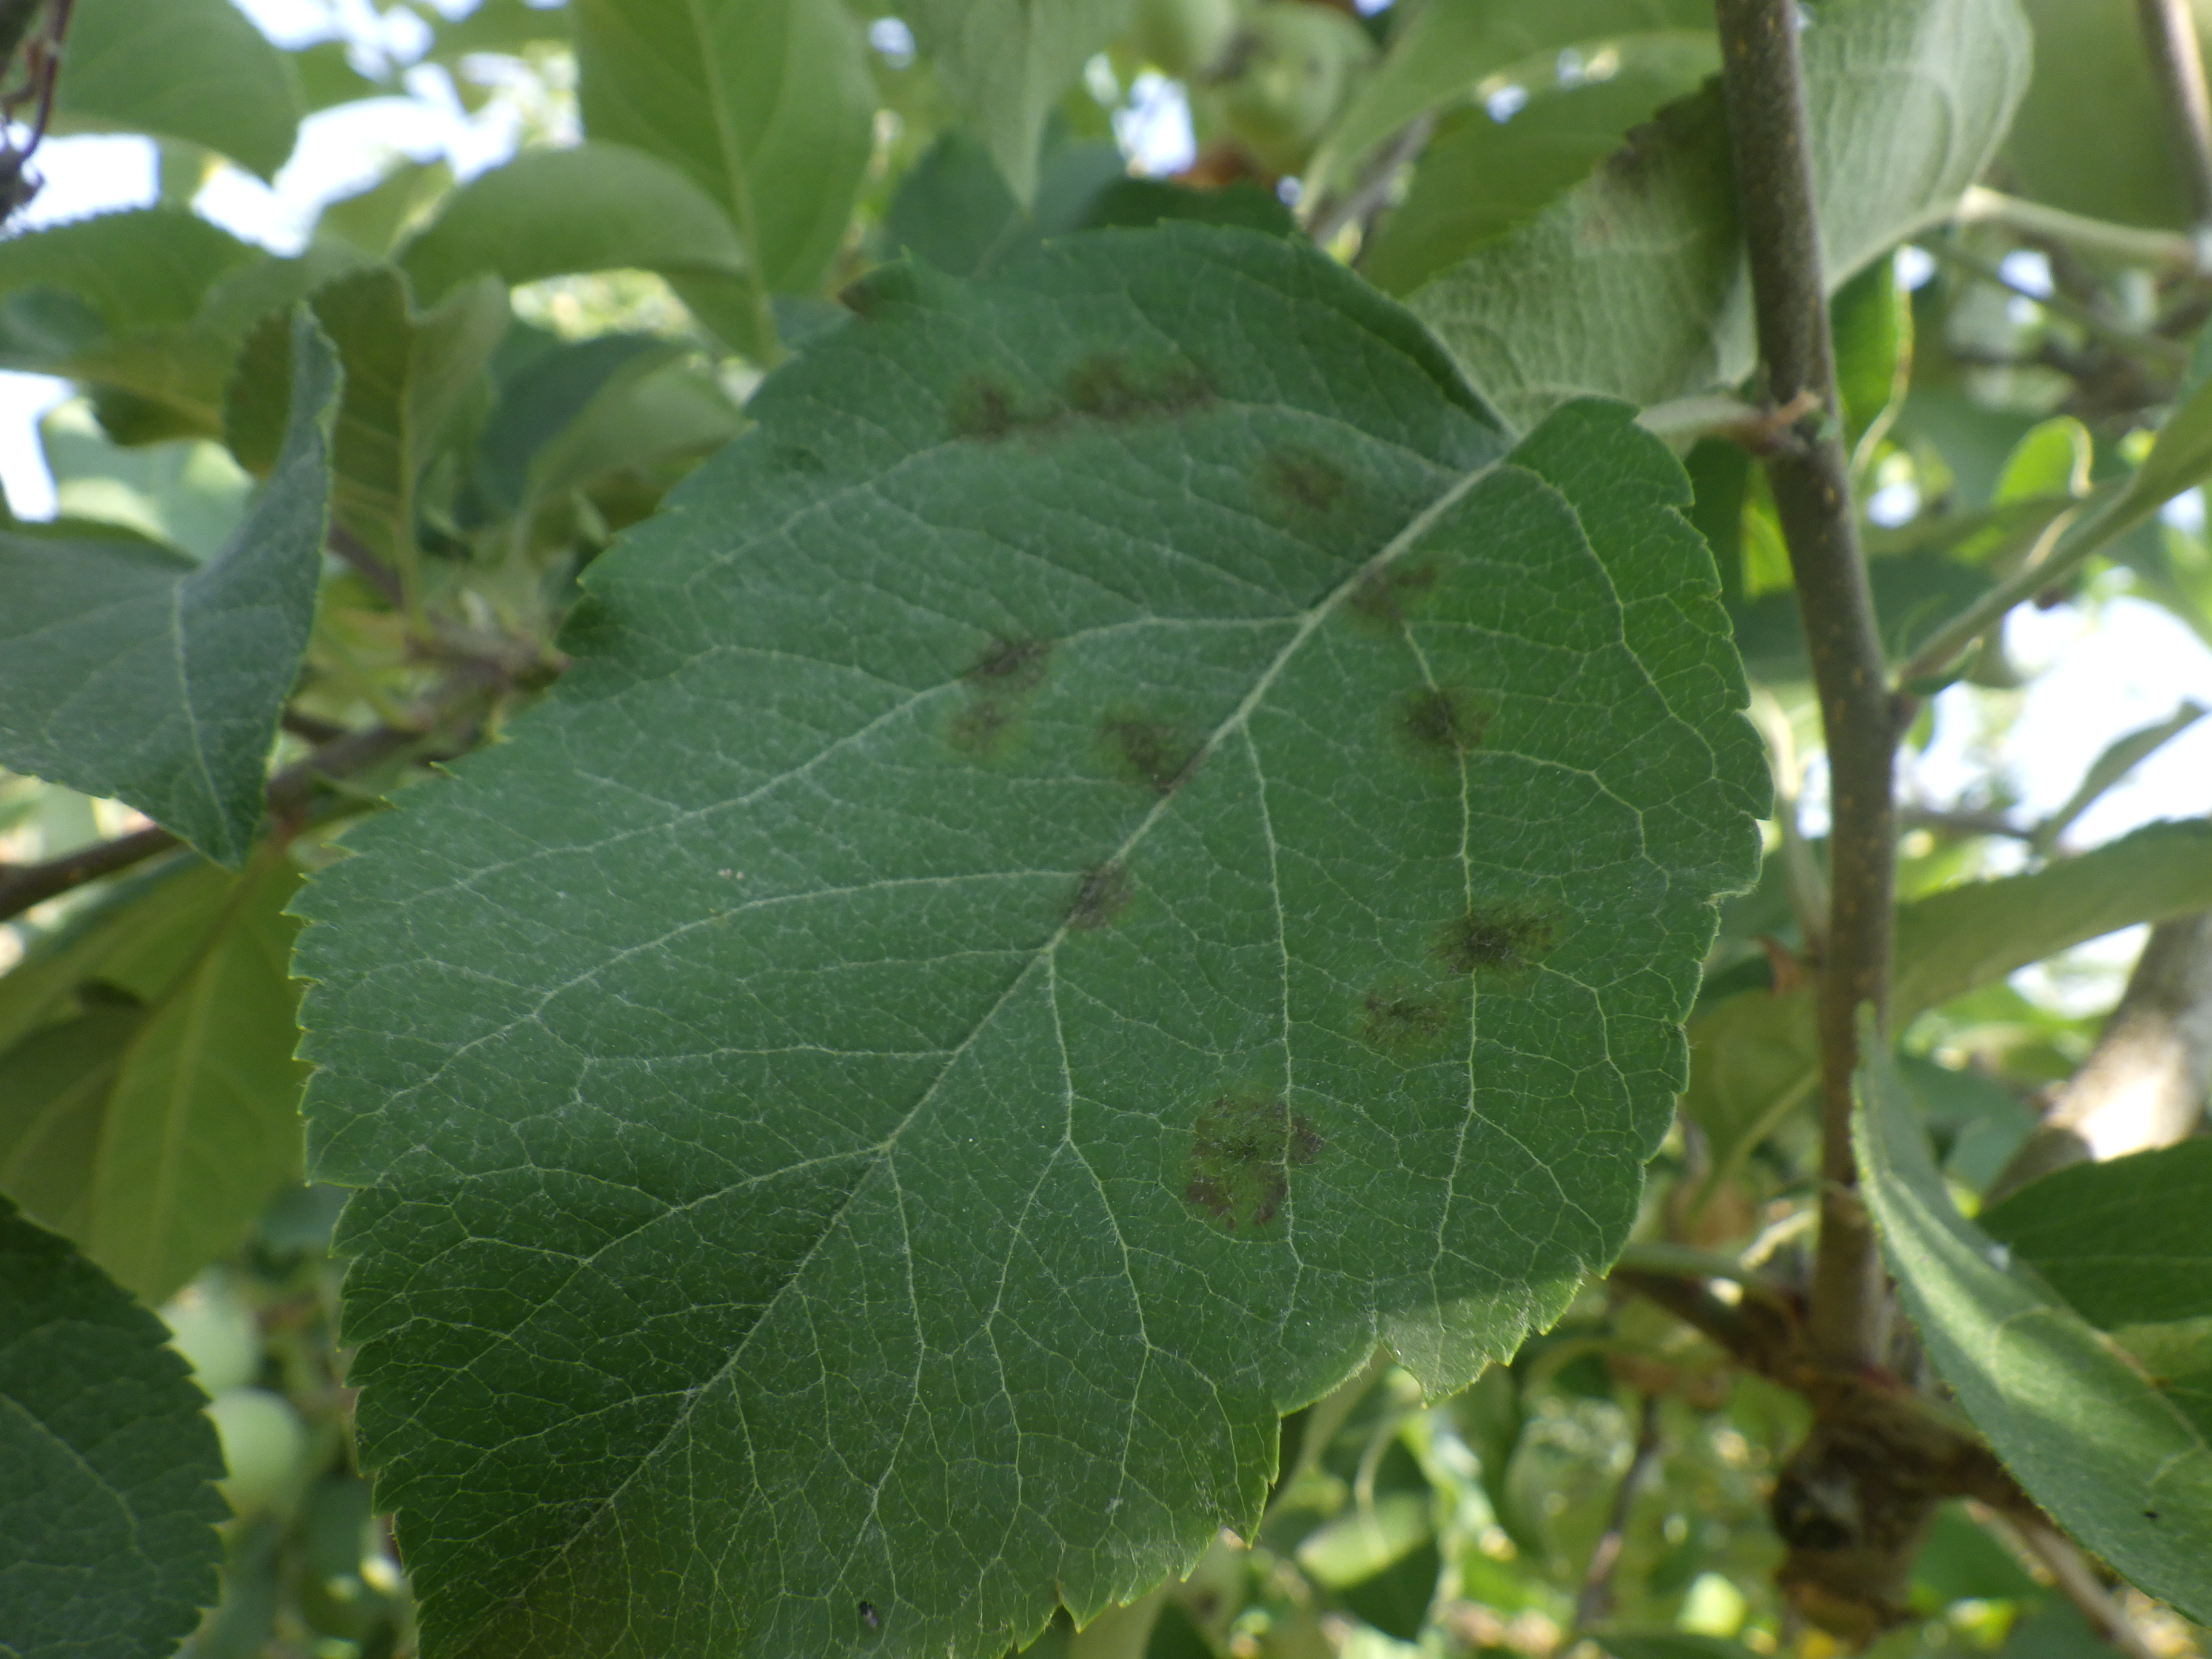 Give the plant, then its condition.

apple, scab
